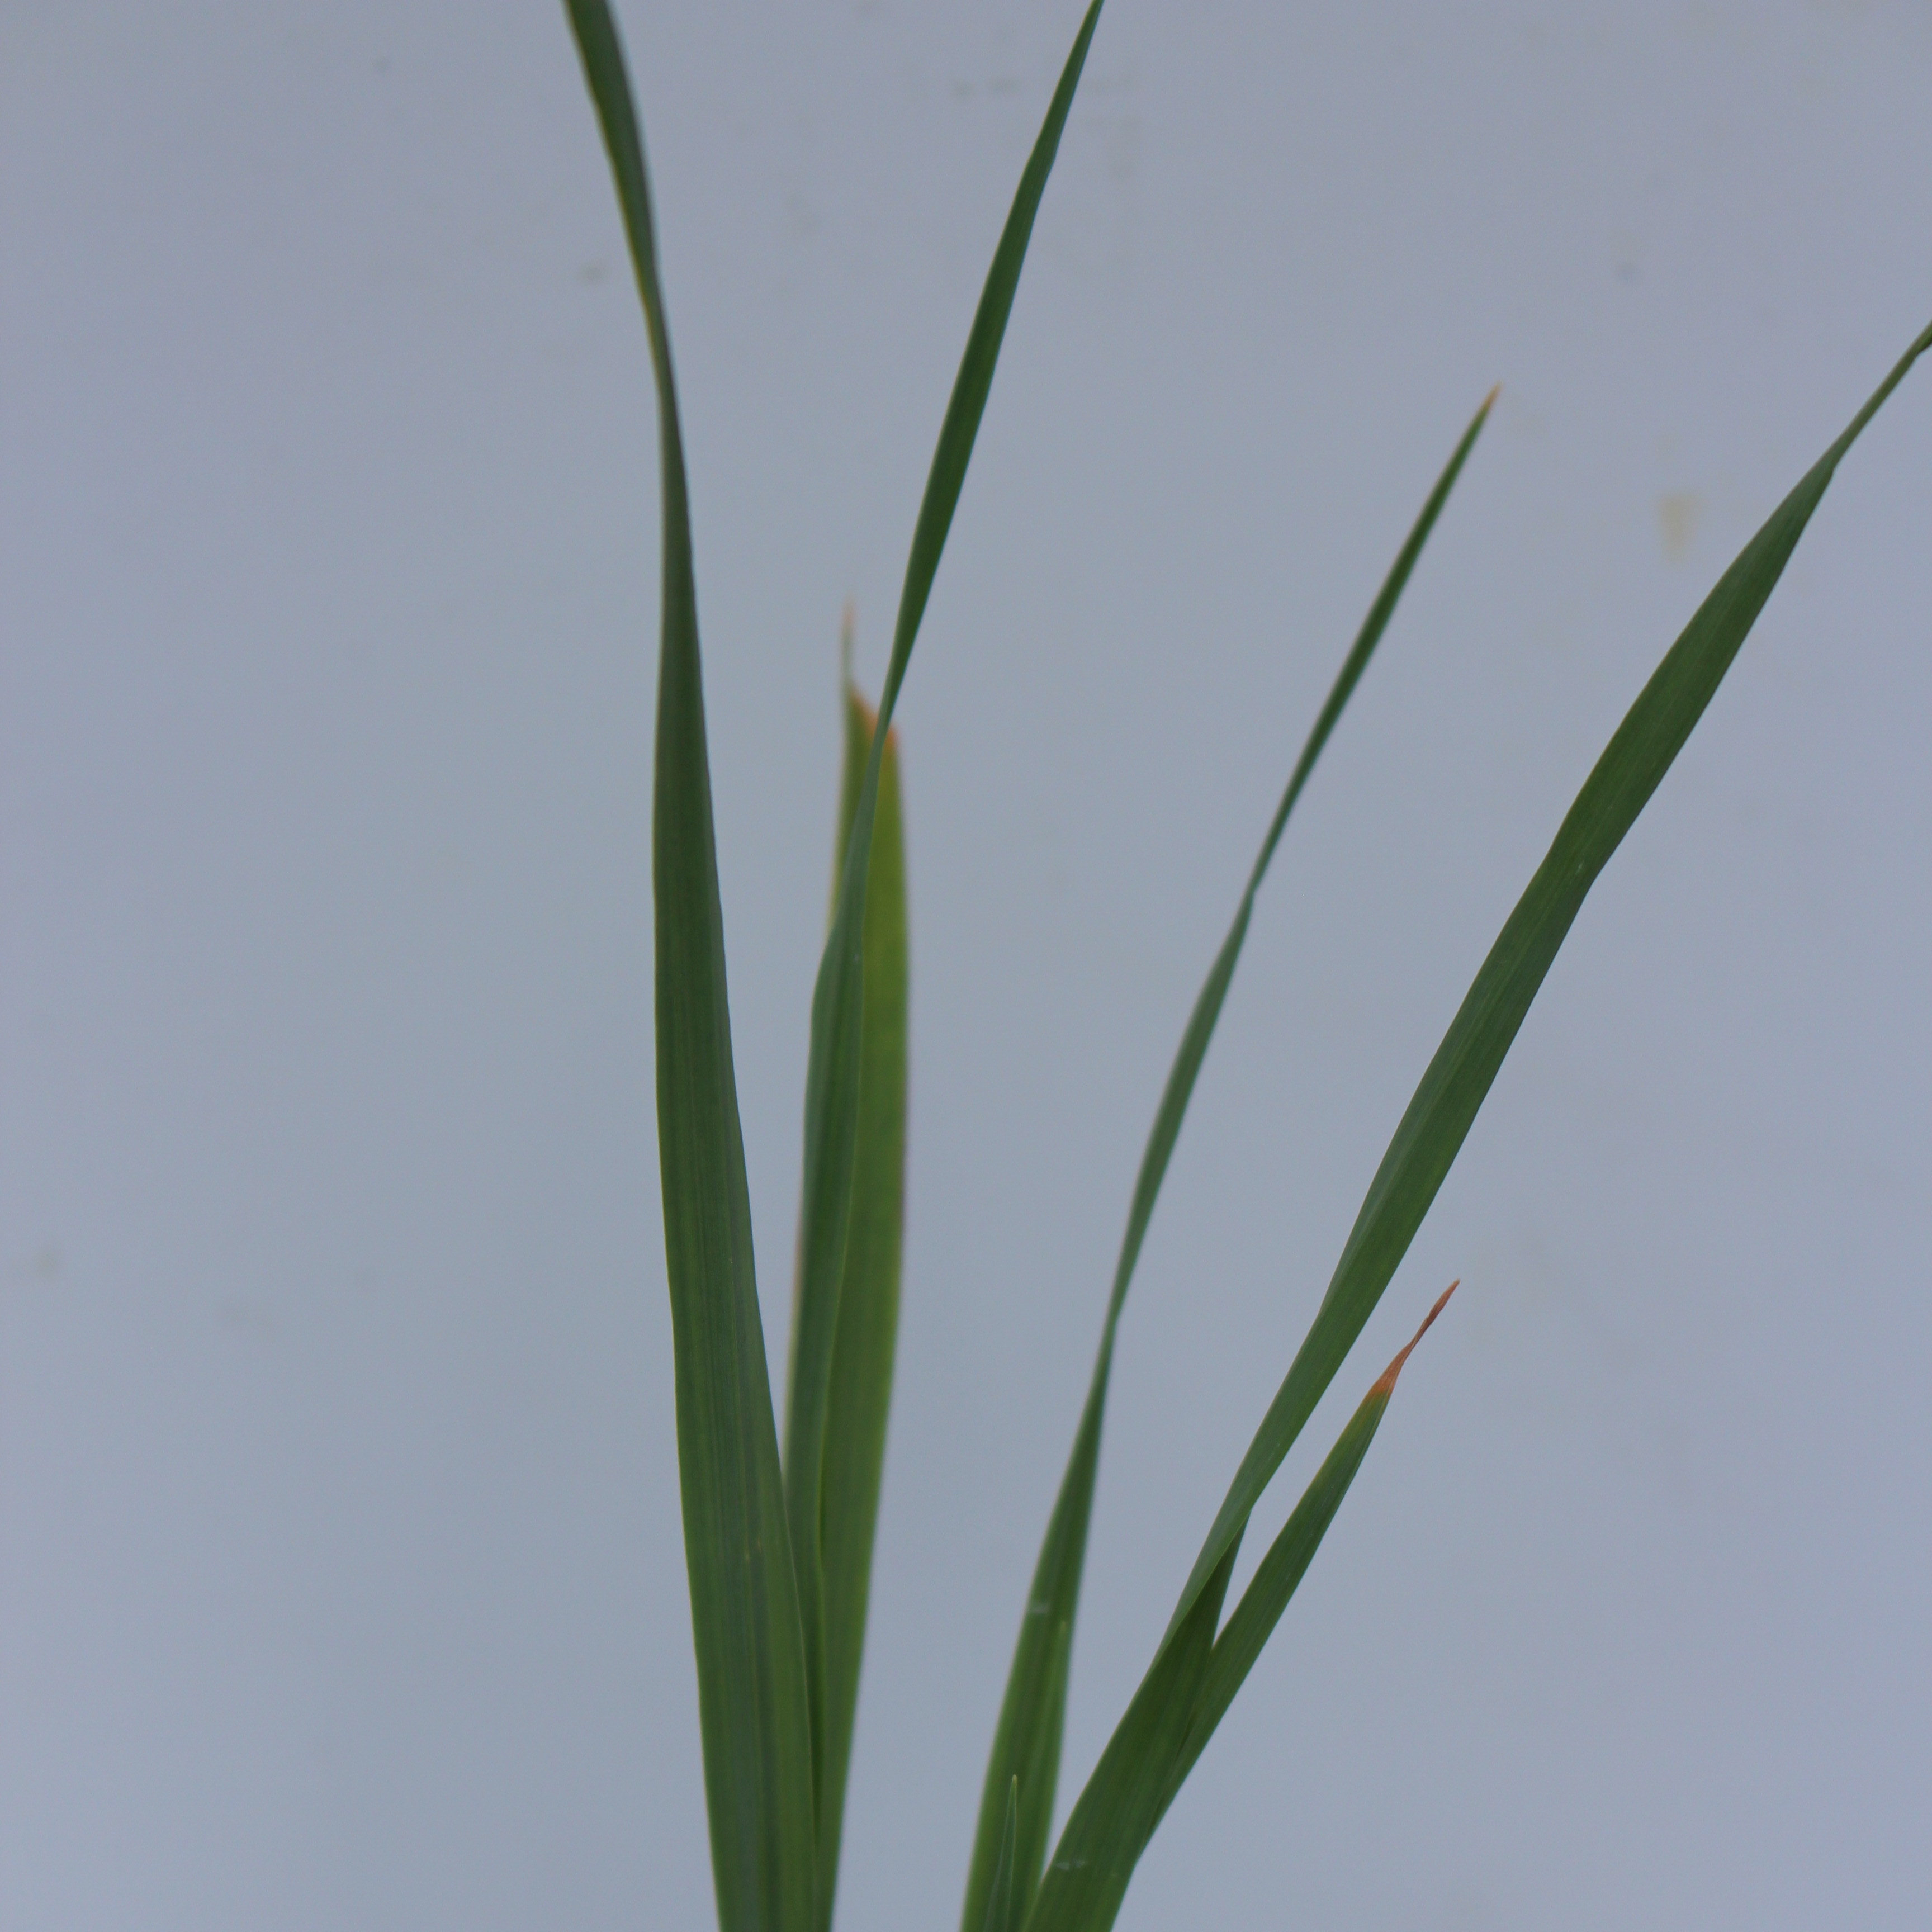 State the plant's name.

Avena sterilis
